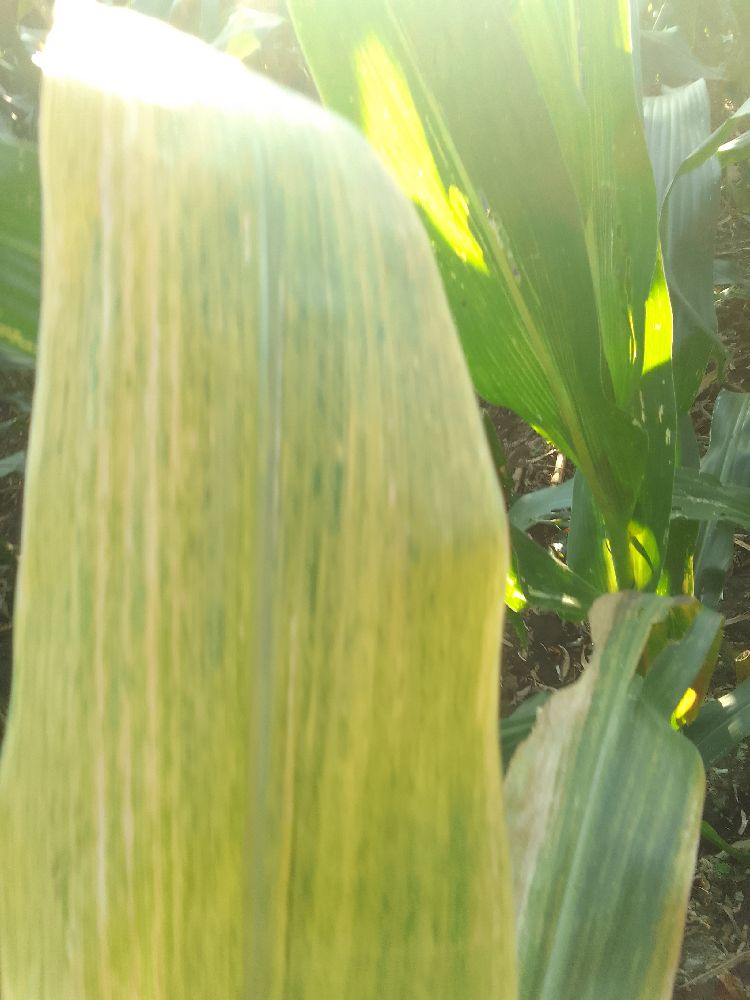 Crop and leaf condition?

maize, maize lethal necrosis
